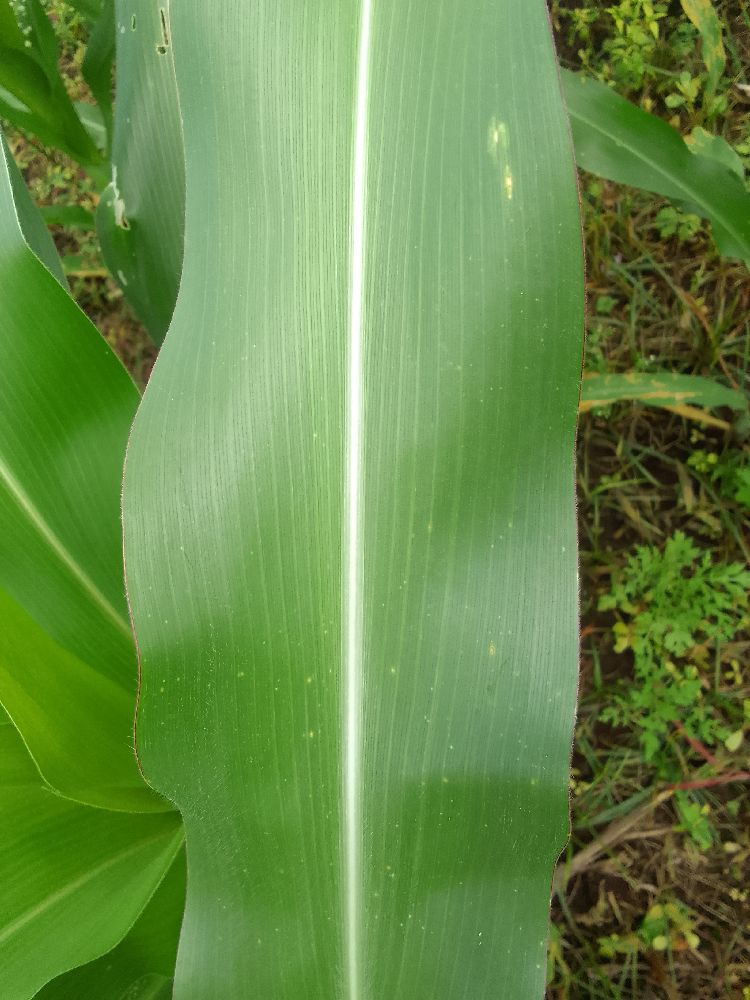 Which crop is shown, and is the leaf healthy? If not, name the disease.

maize, healthy
